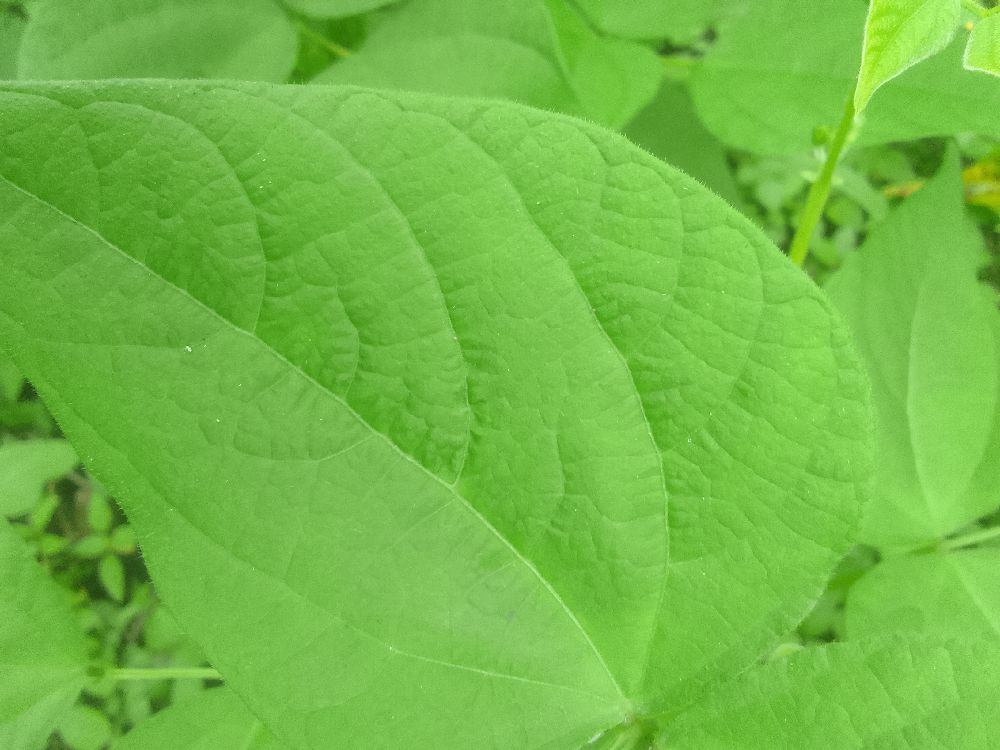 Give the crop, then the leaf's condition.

common bean, healthy
